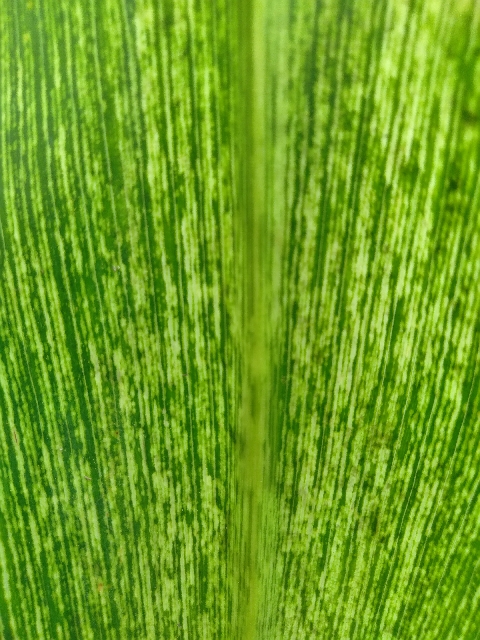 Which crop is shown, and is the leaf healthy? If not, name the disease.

maize, maize streak virus
